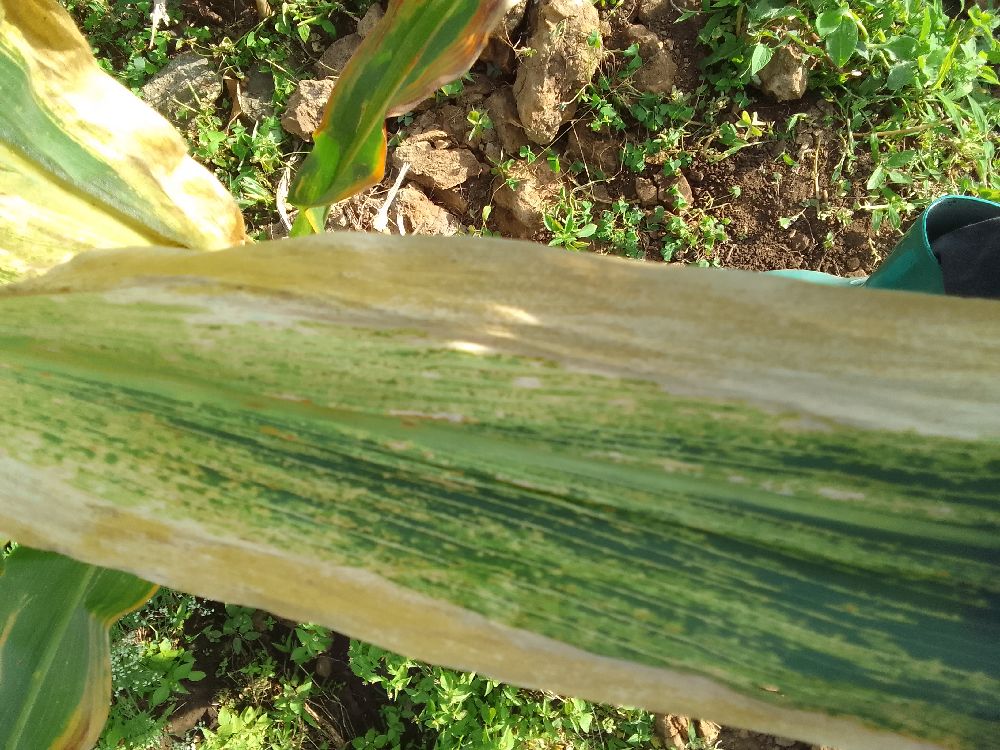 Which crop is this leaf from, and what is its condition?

maize, maize lethal necrosis
